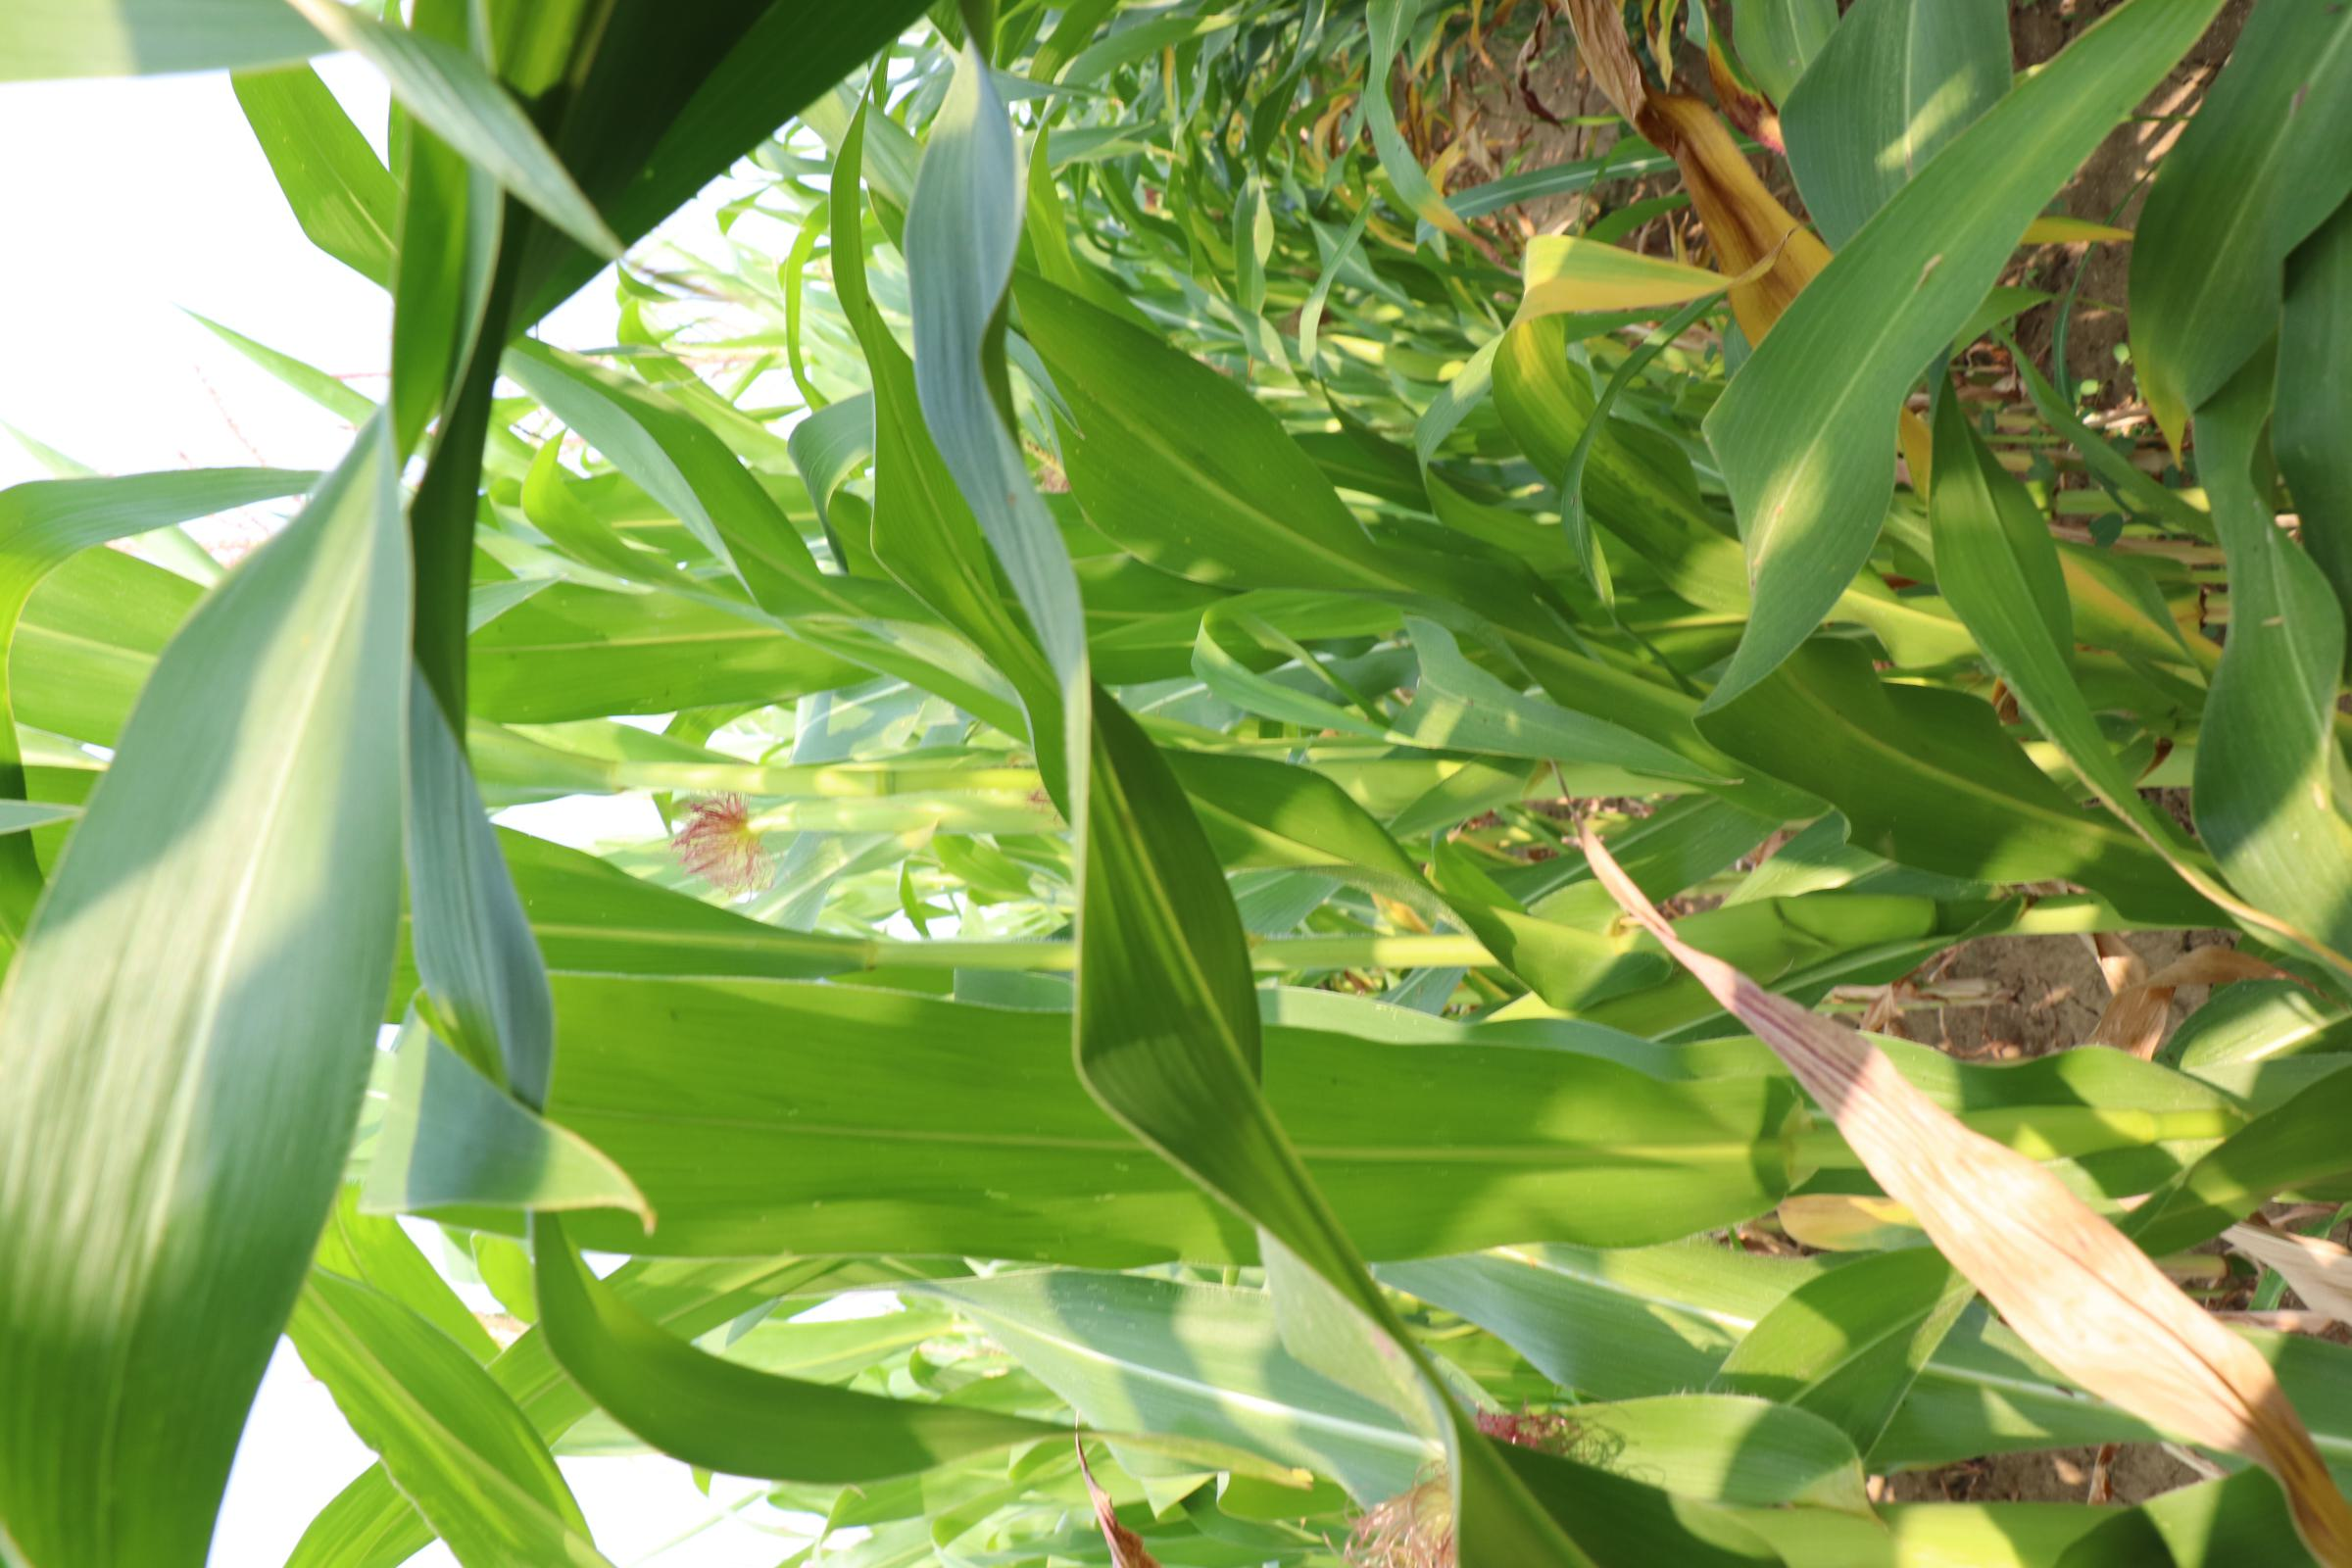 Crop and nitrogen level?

maize, no added nitrogen
